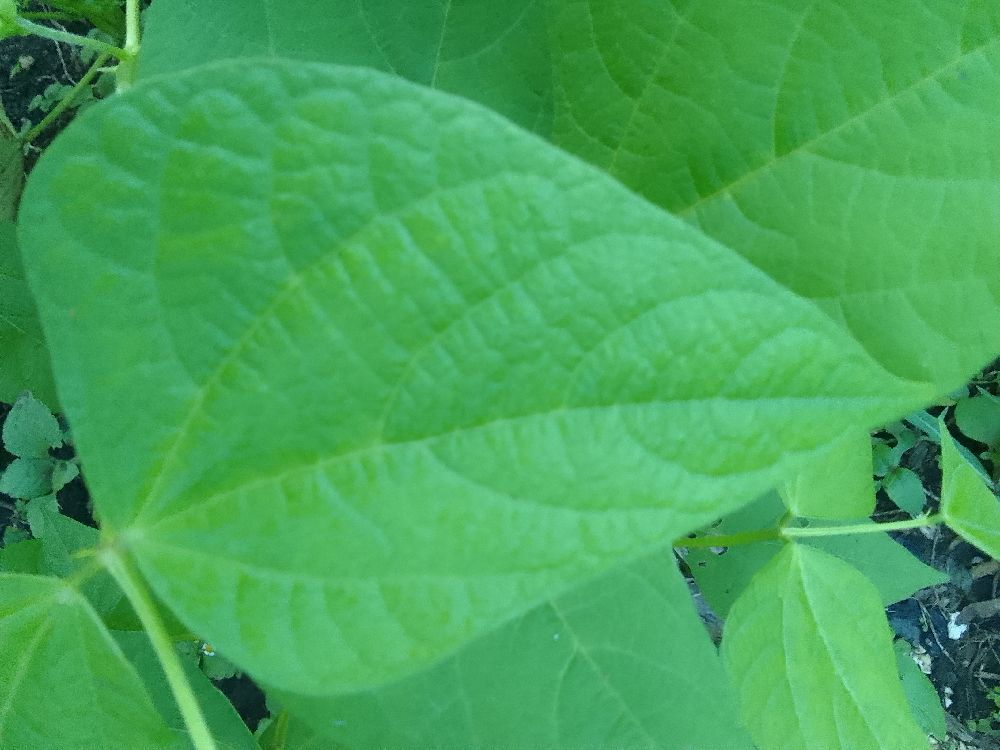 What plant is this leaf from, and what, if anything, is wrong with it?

common bean, healthy
